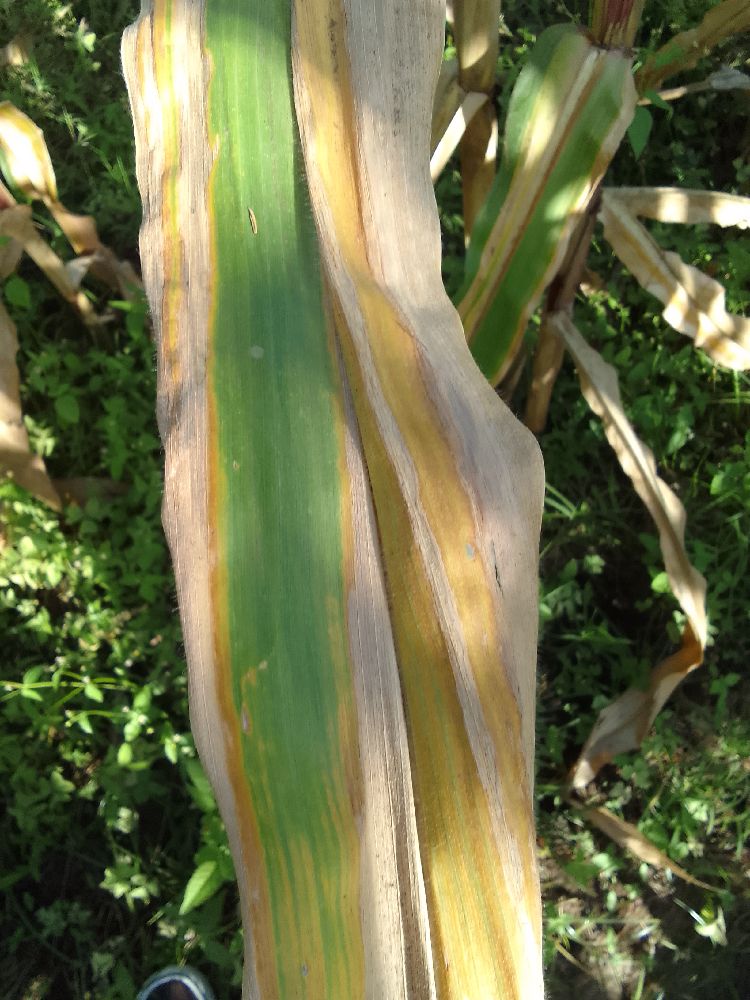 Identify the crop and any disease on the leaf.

maize, maize lethal necrosis
